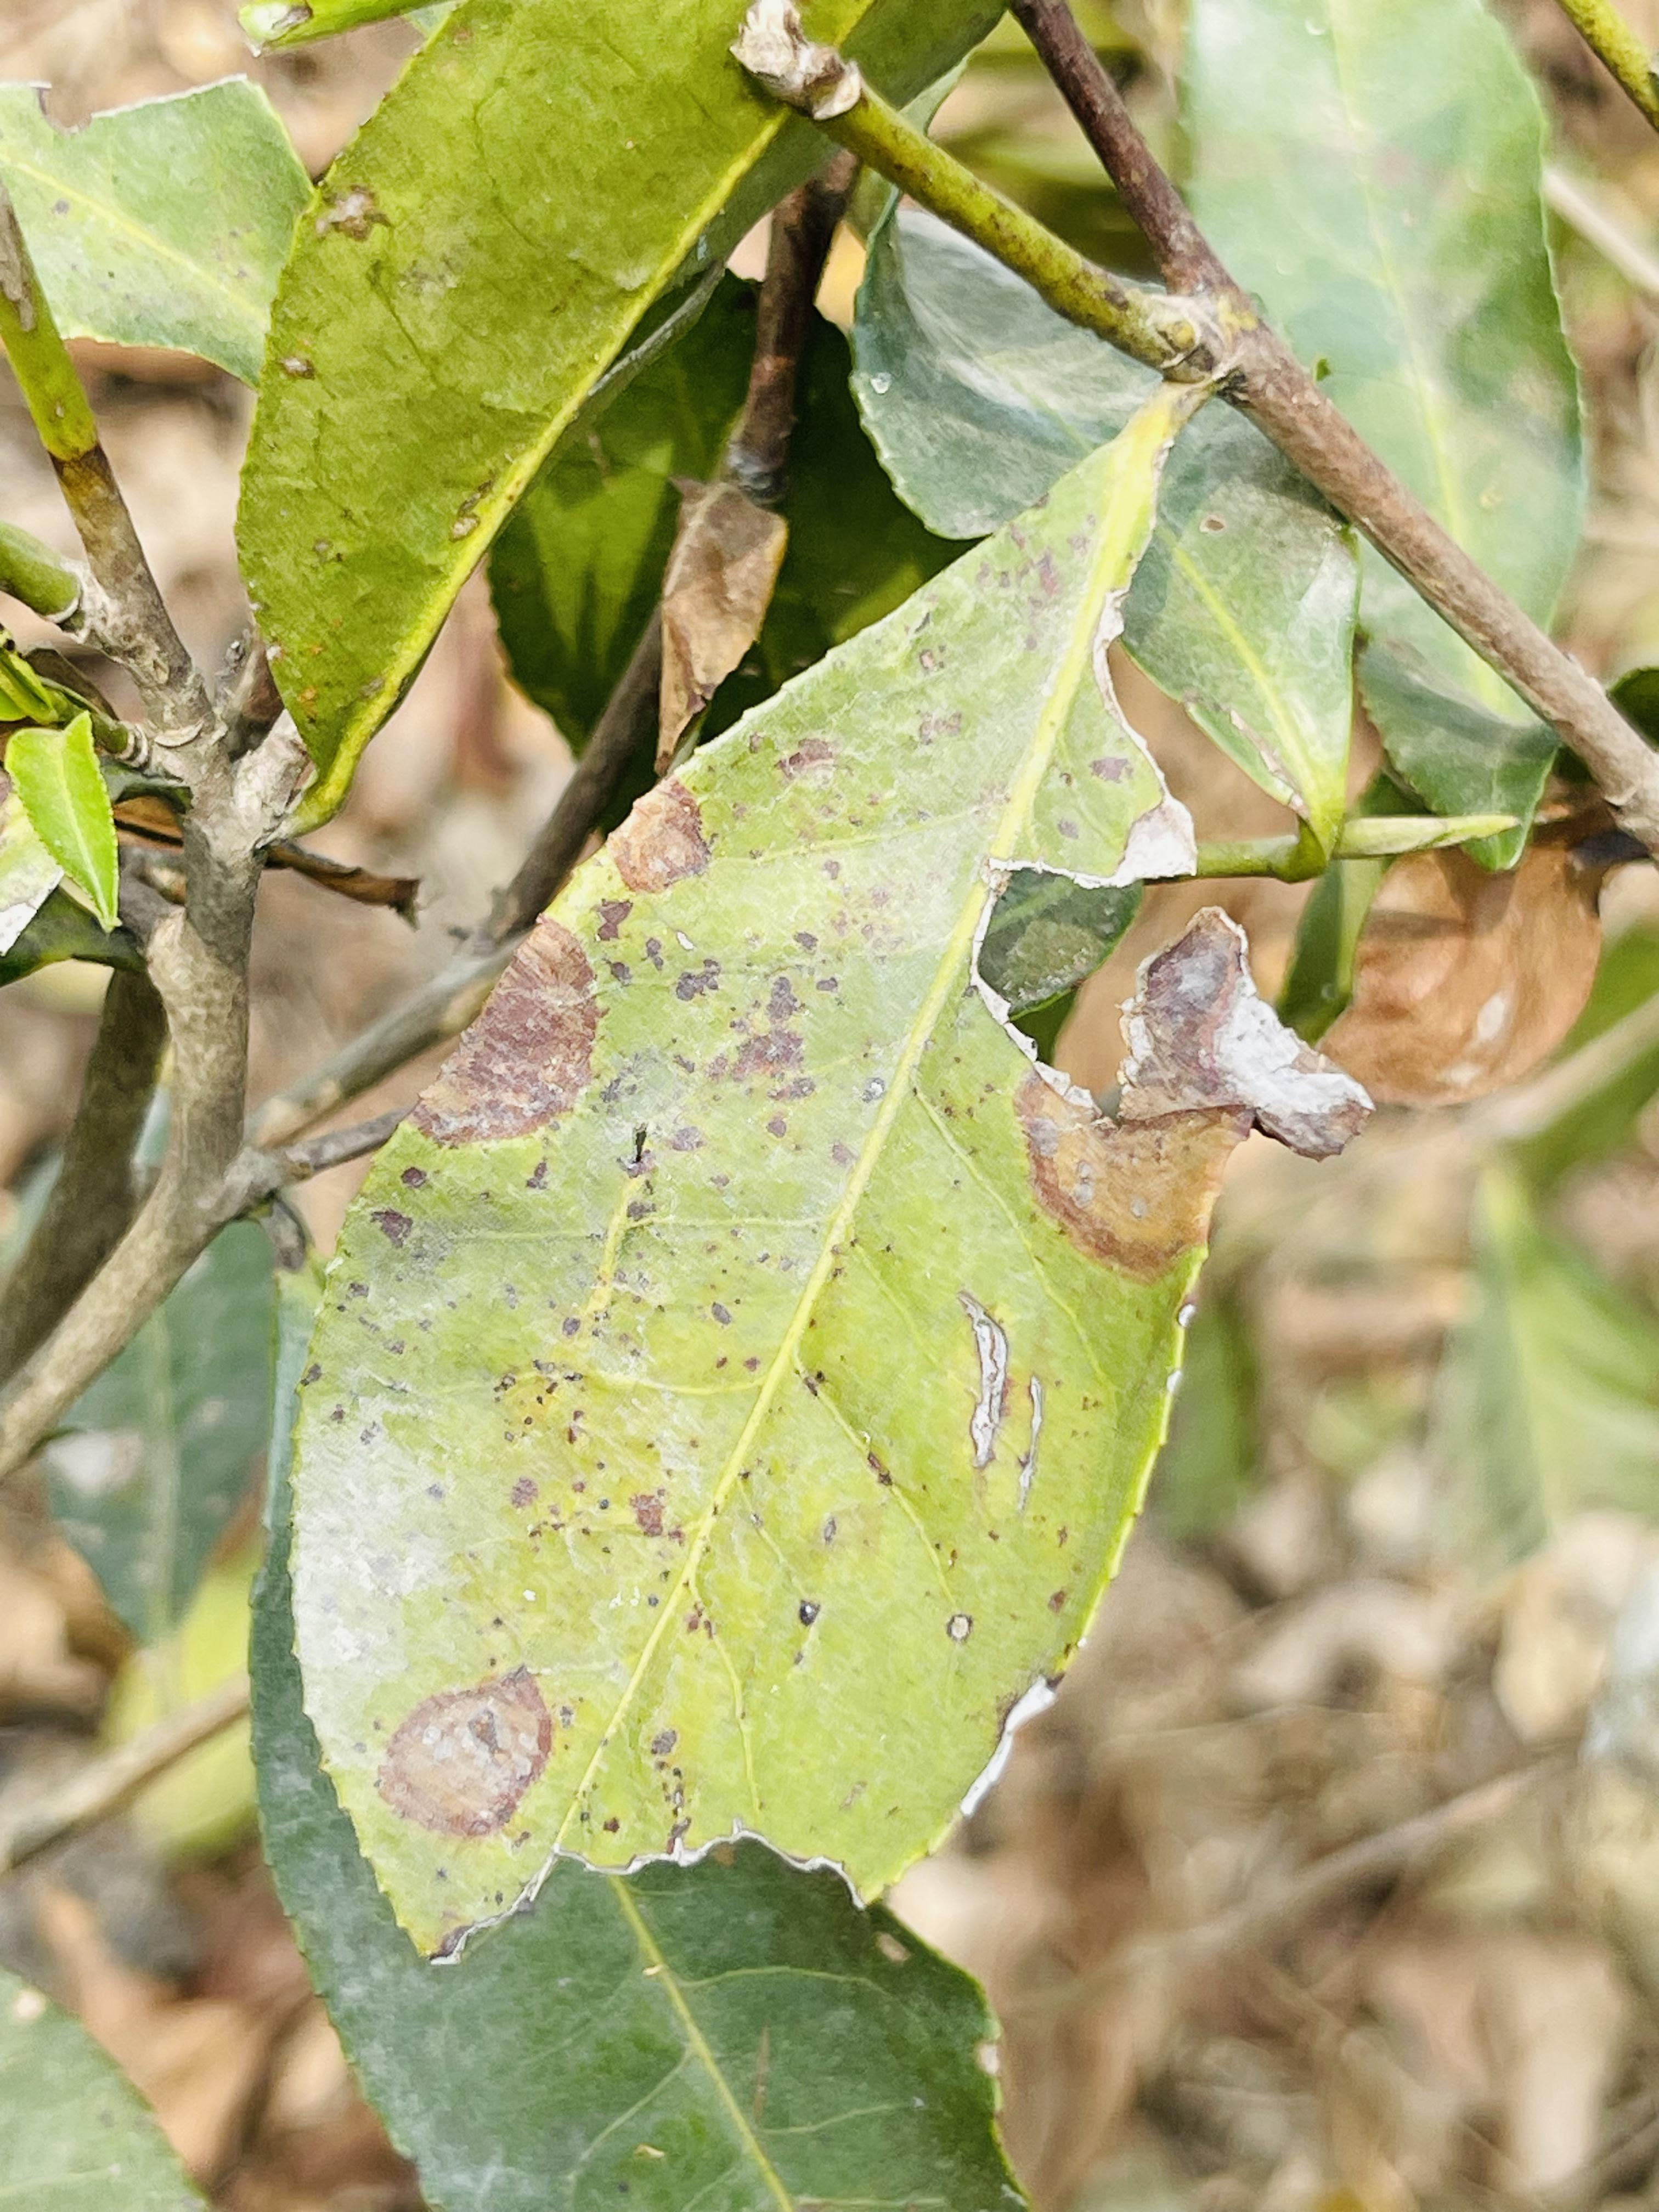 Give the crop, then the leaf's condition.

tea, red rust
